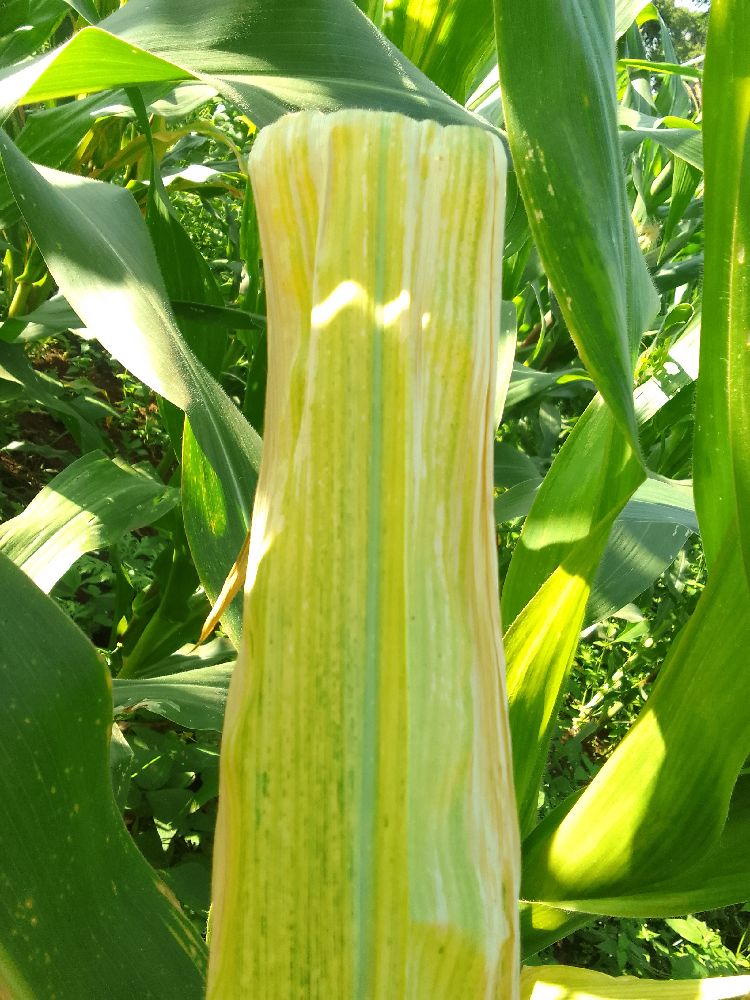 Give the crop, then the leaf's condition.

maize, maize lethal necrosis
